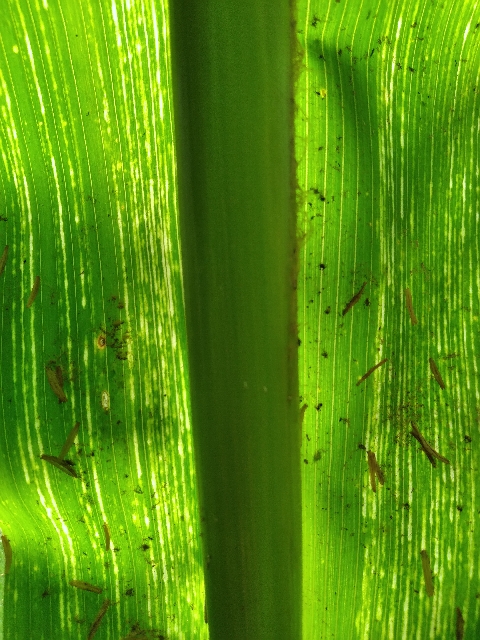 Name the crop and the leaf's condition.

maize, maize streak virus
